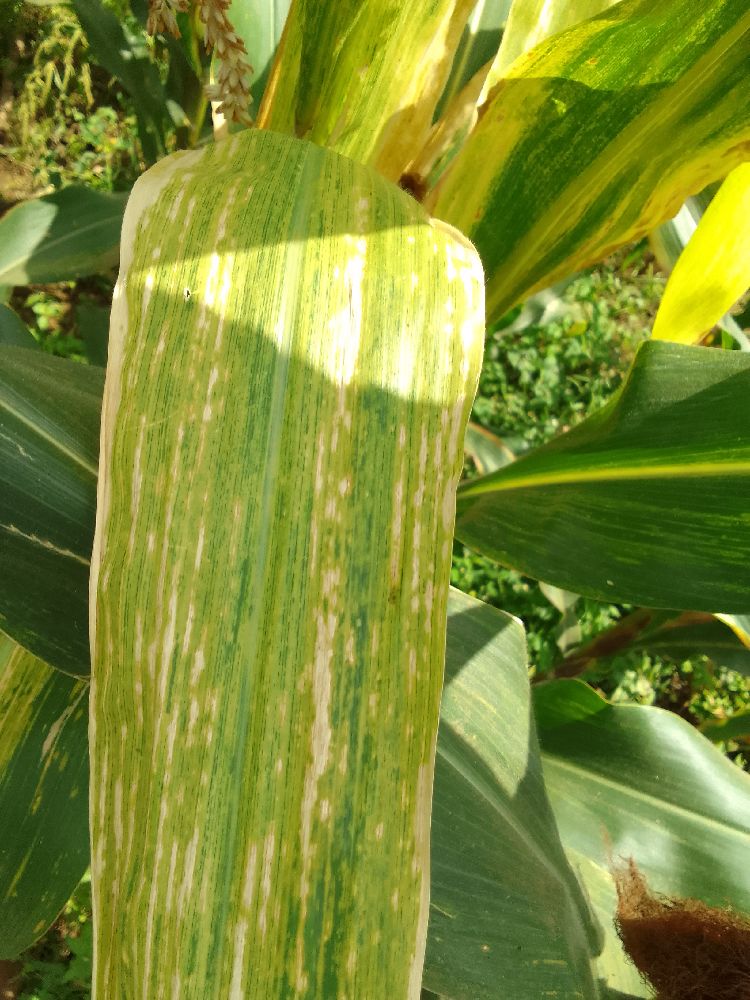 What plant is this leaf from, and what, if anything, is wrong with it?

maize, maize lethal necrosis
